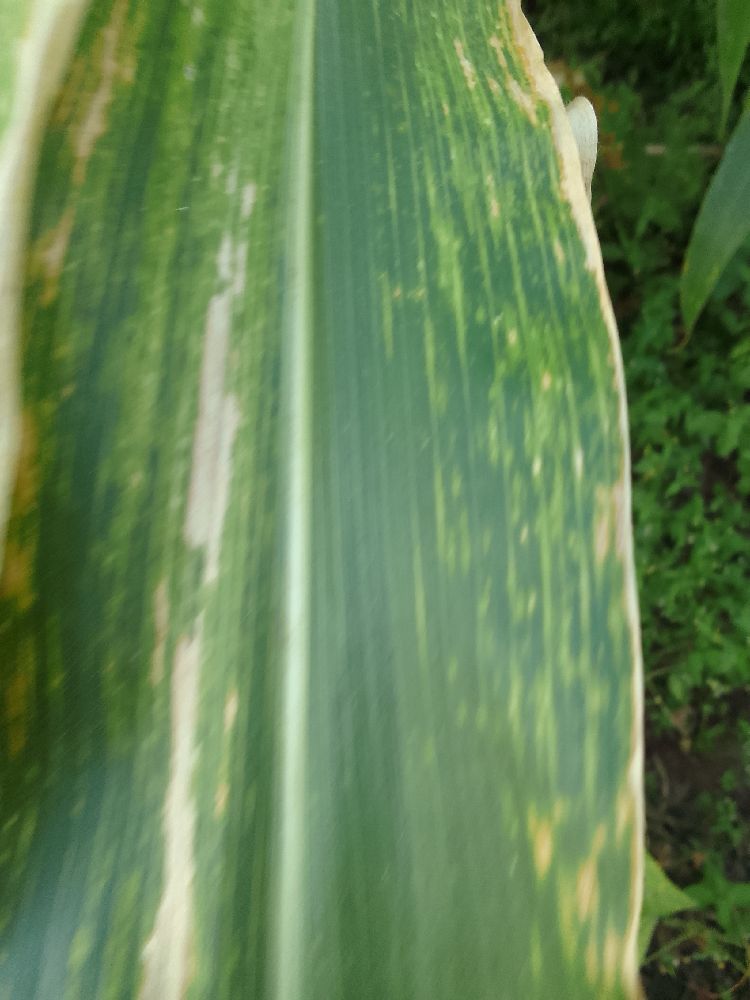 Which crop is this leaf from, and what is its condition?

maize, maize lethal necrosis
